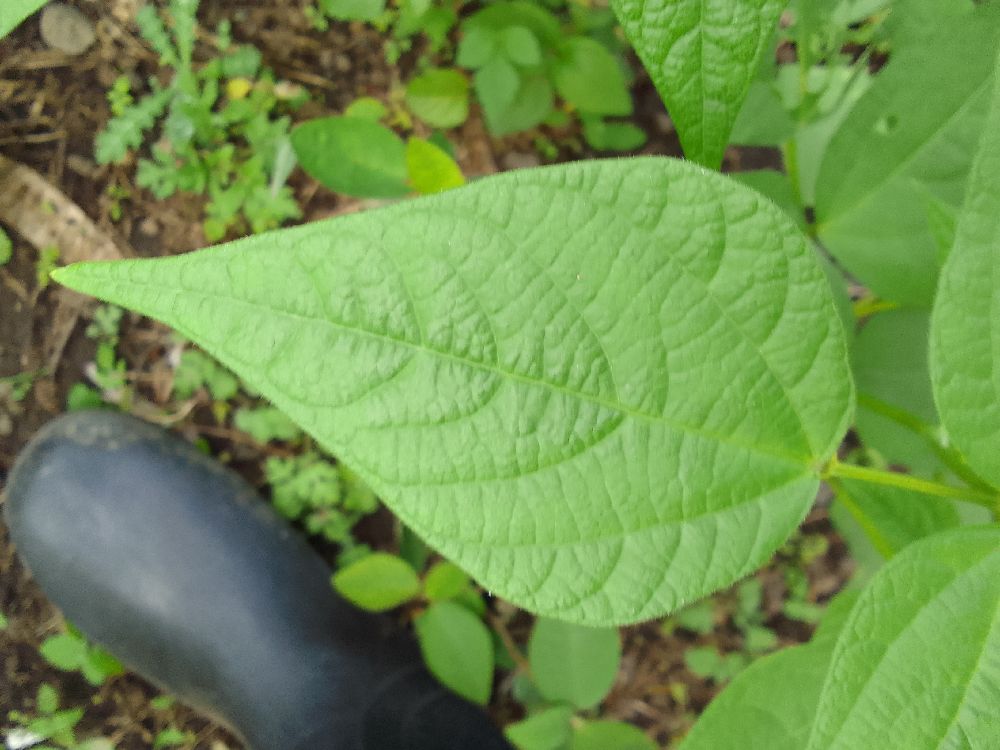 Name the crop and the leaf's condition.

common bean, healthy
